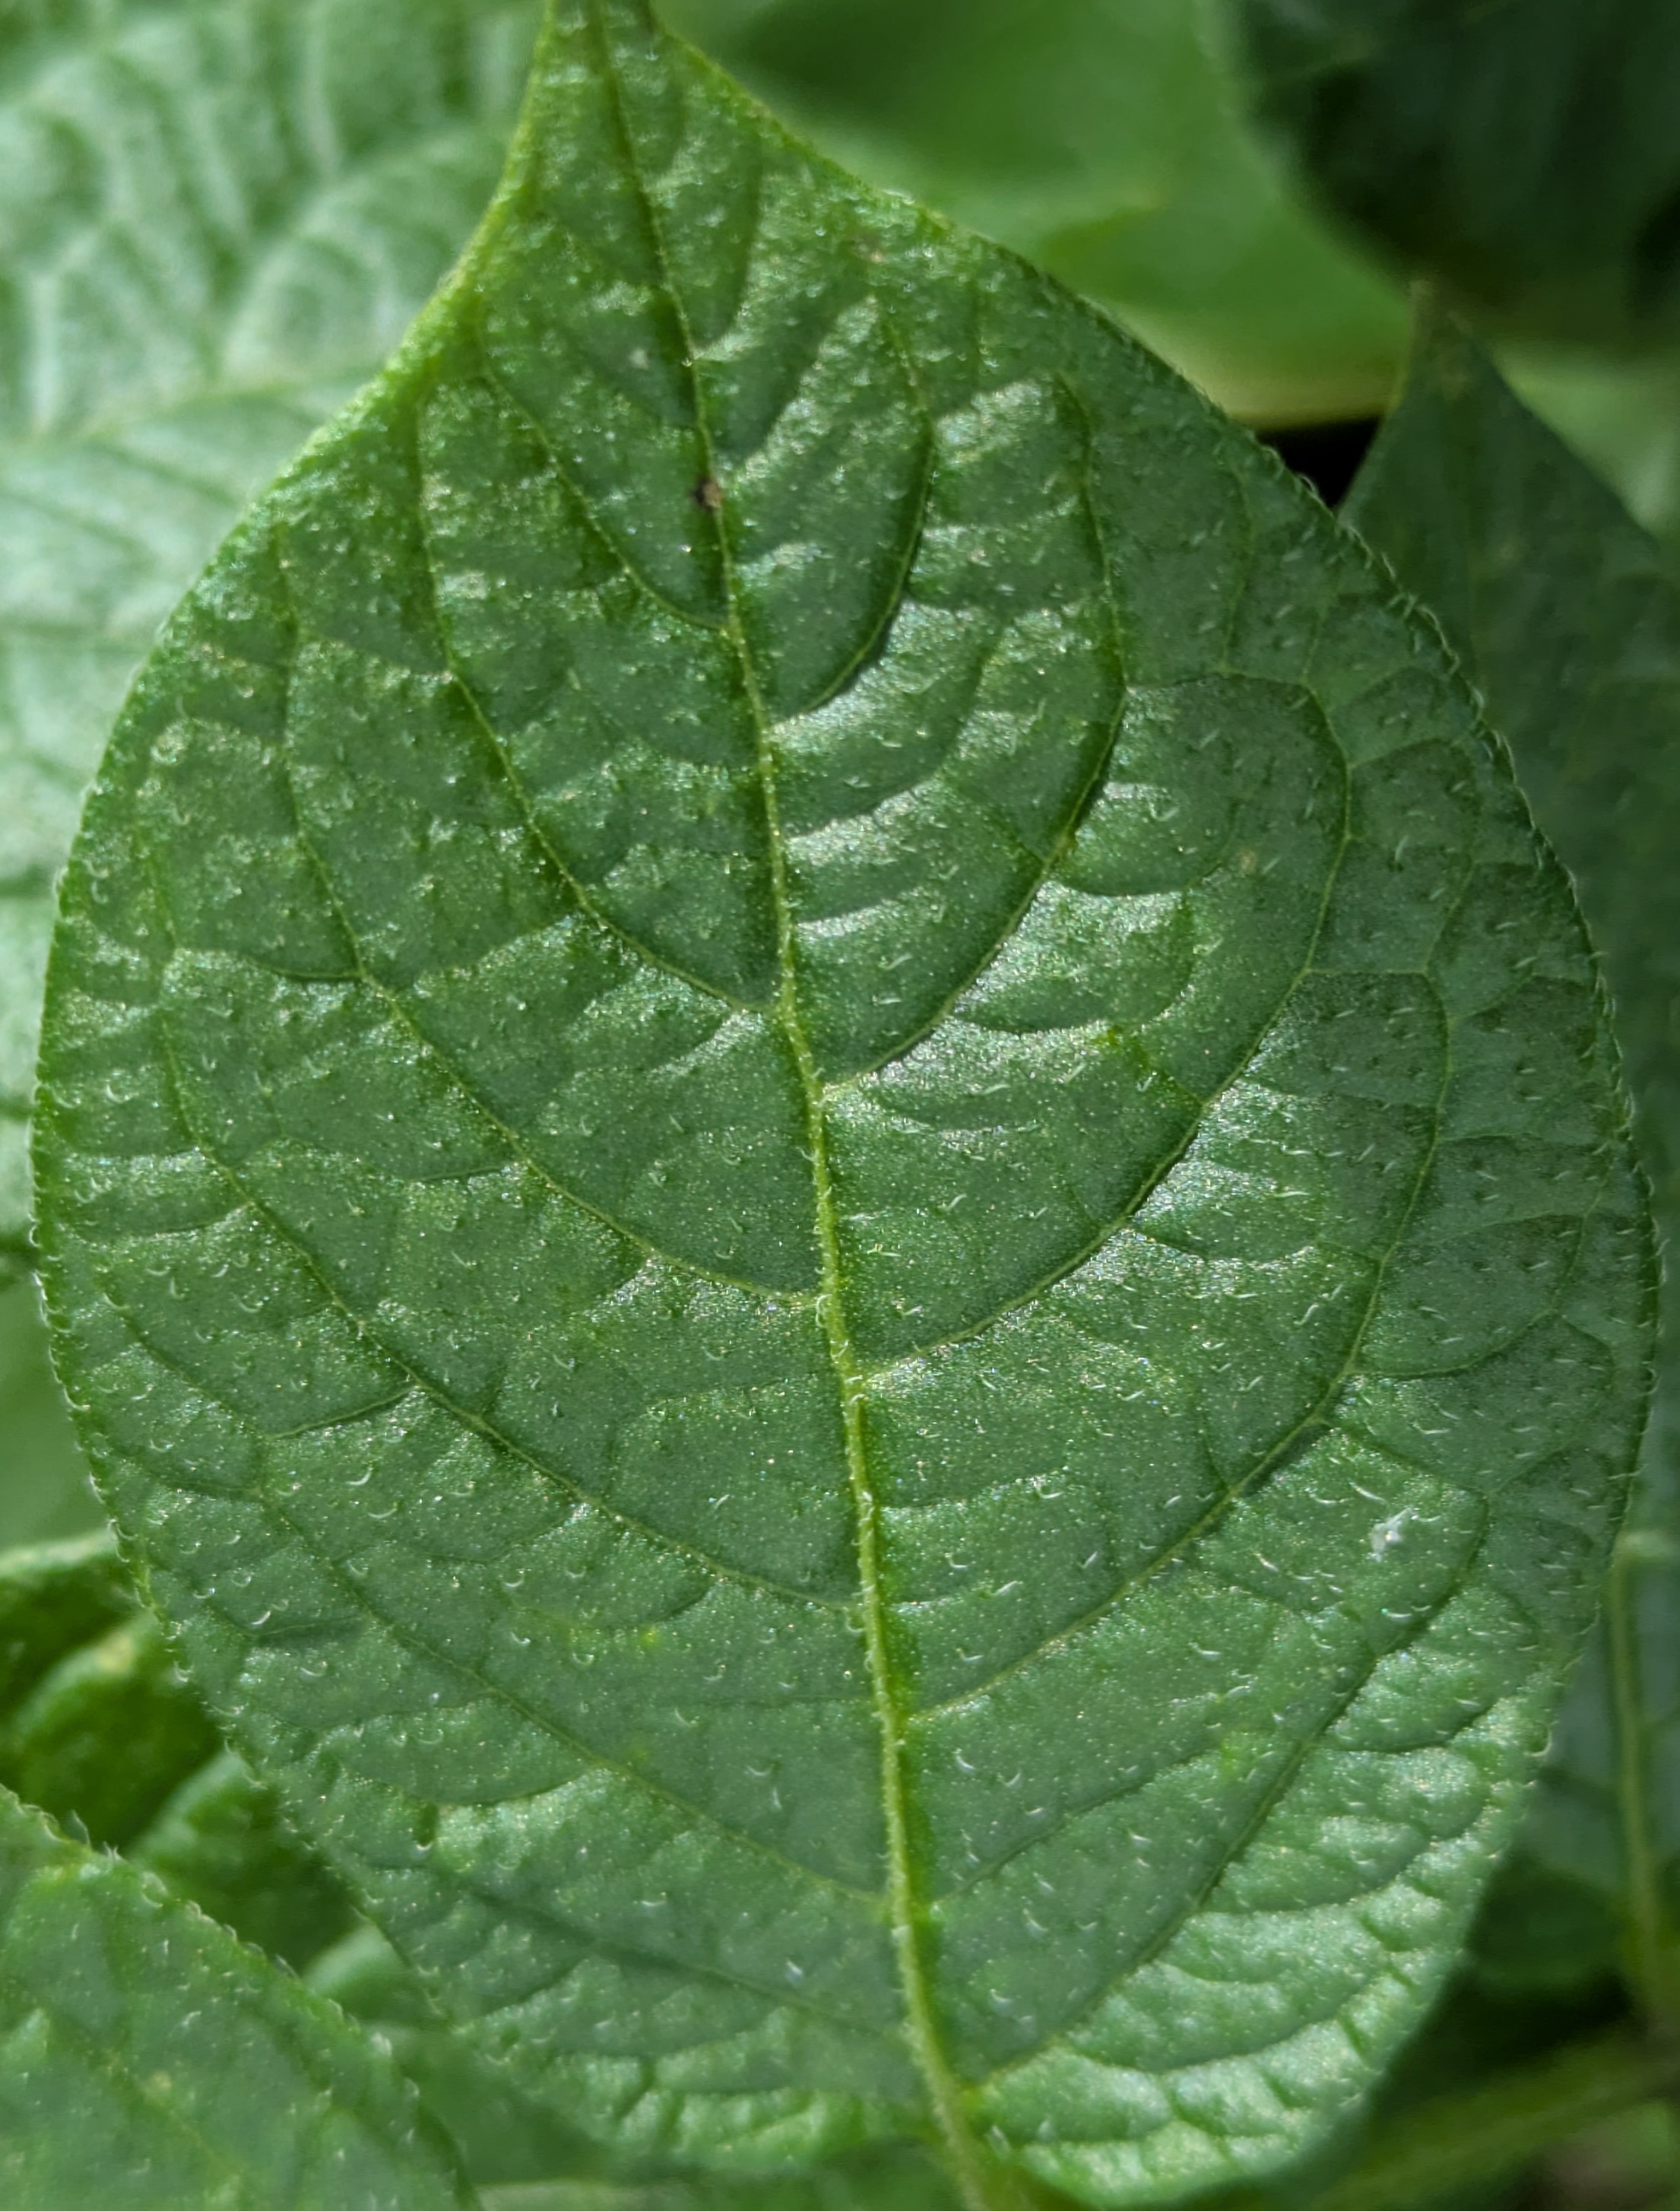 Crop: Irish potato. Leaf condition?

healthy
